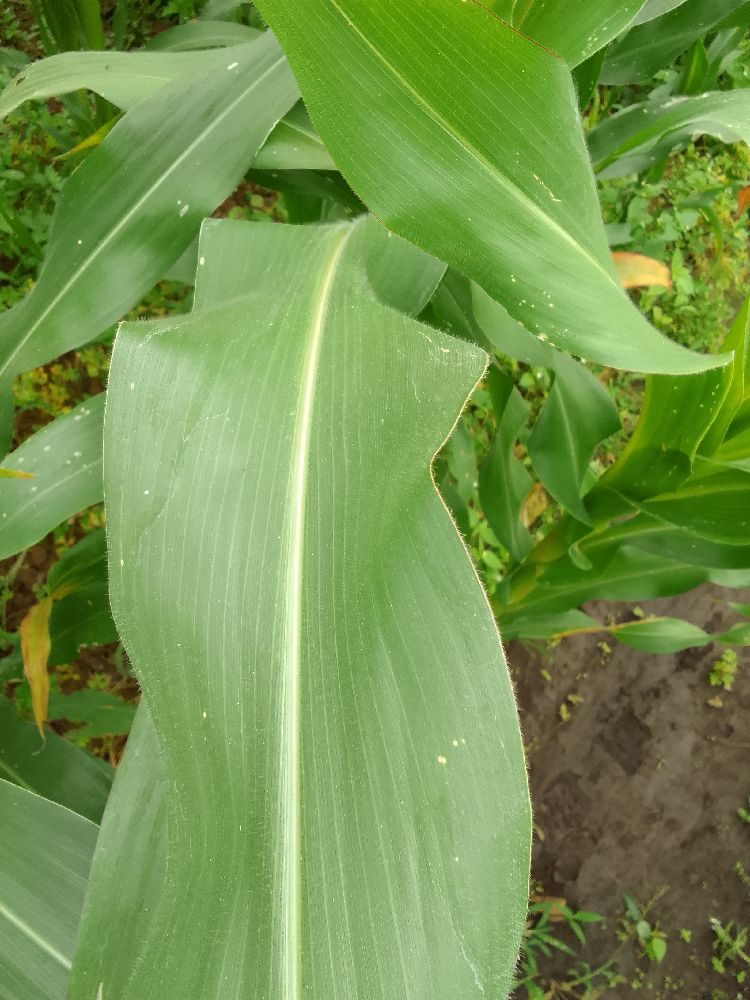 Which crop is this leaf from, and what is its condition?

maize, healthy
